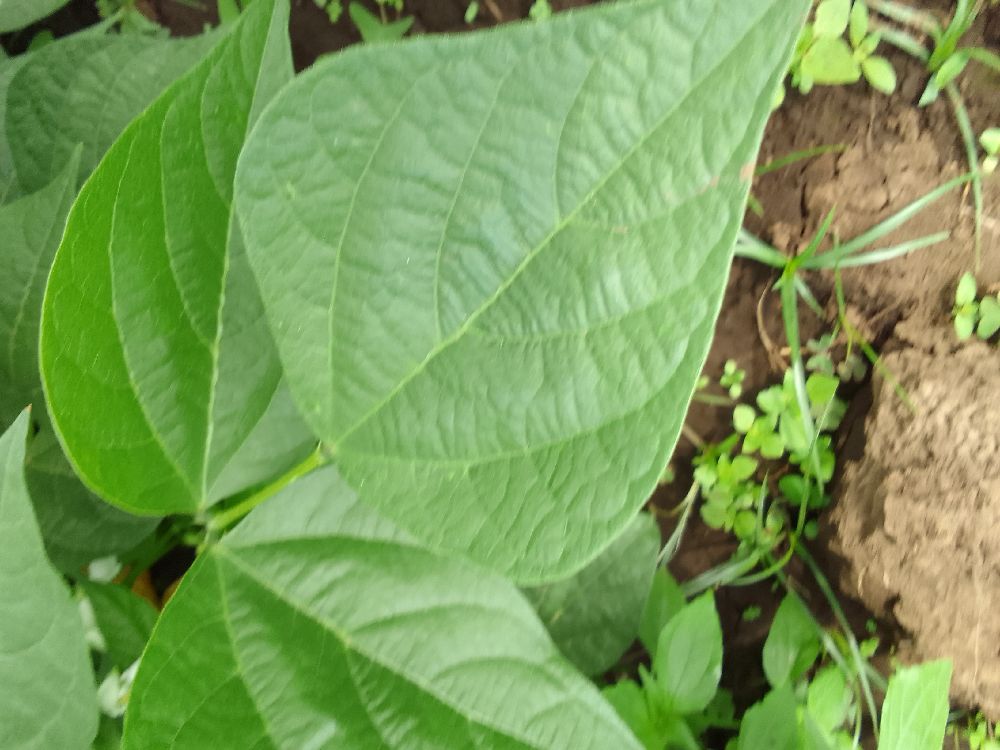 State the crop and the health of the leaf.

common bean, healthy
